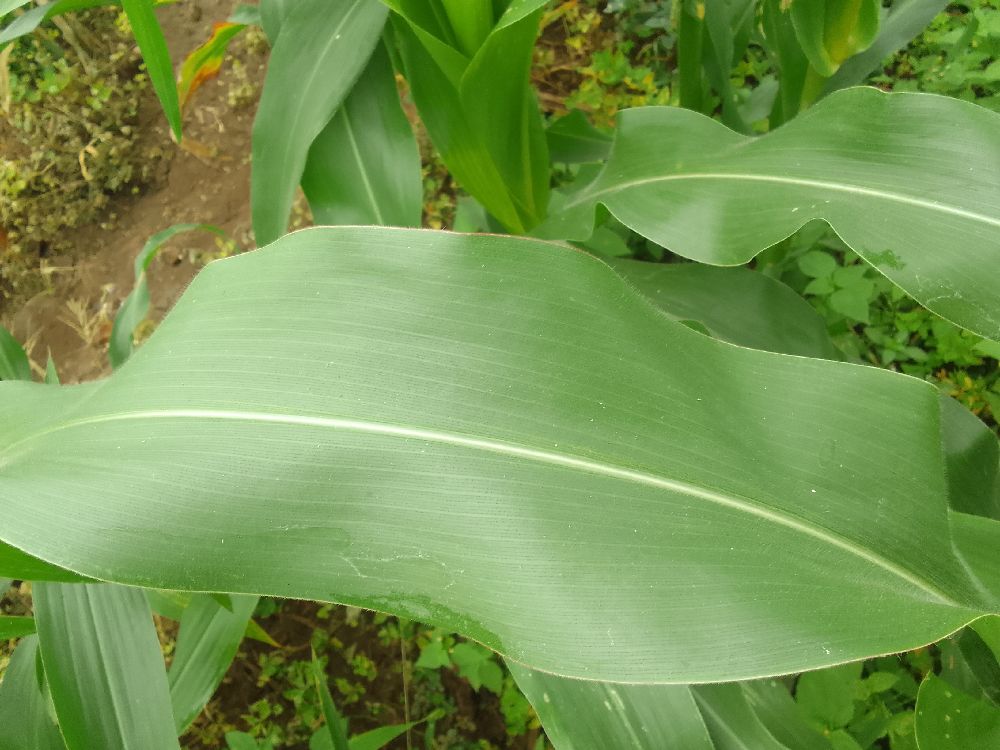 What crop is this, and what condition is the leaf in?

maize, healthy
